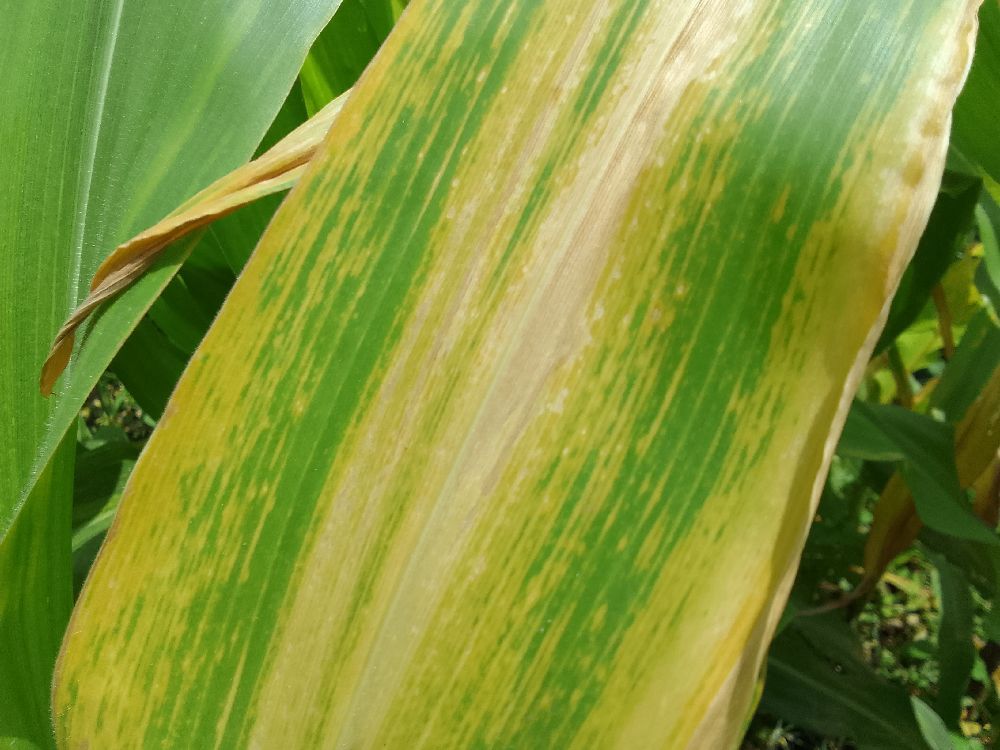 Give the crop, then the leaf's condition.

maize, maize lethal necrosis
